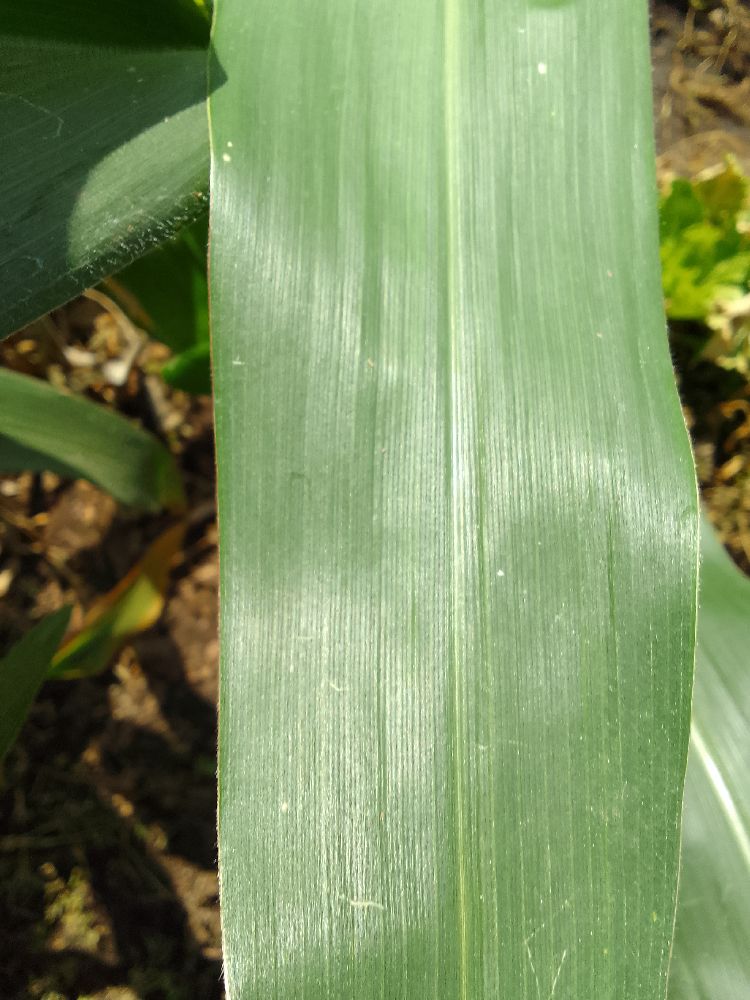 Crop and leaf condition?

maize, healthy
